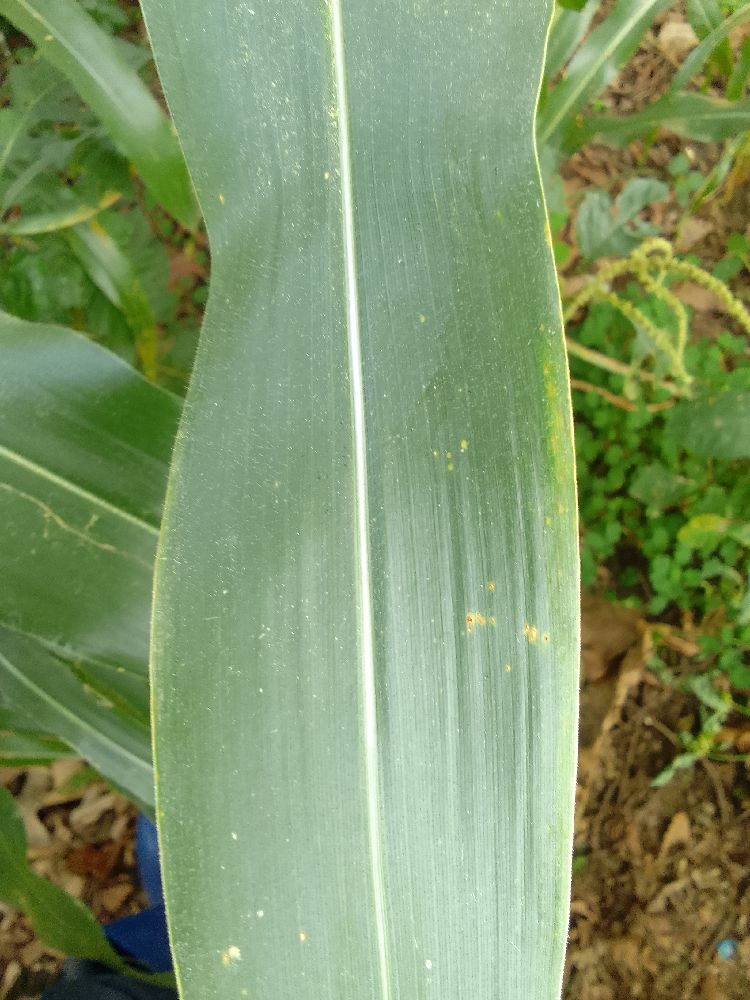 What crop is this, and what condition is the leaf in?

maize, healthy
